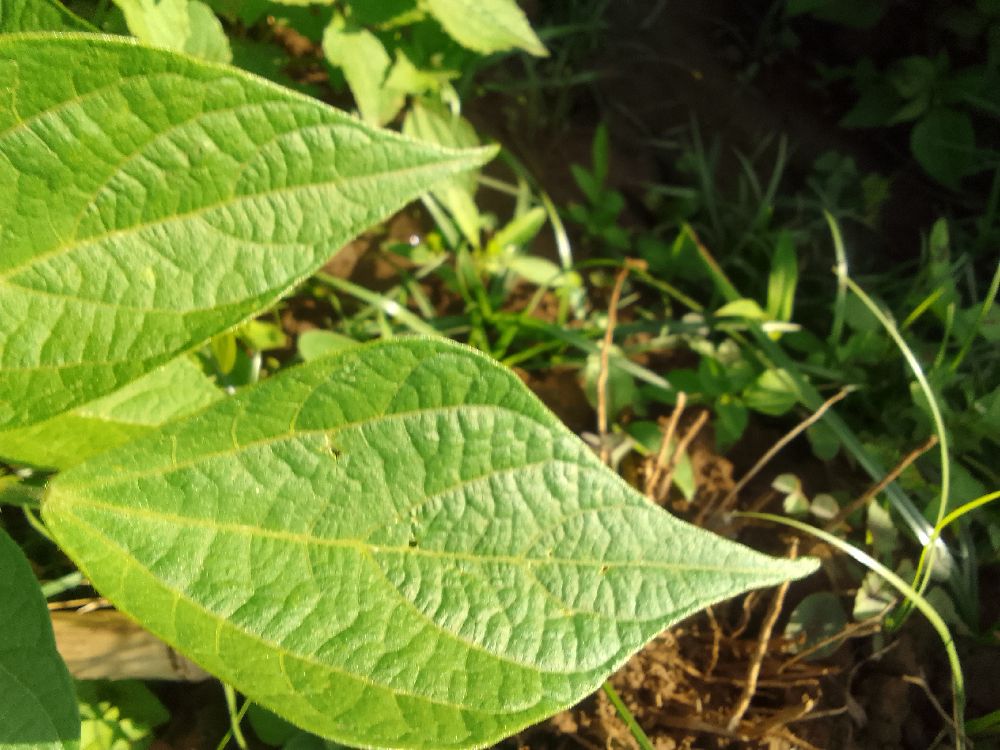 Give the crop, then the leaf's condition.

common bean, healthy
